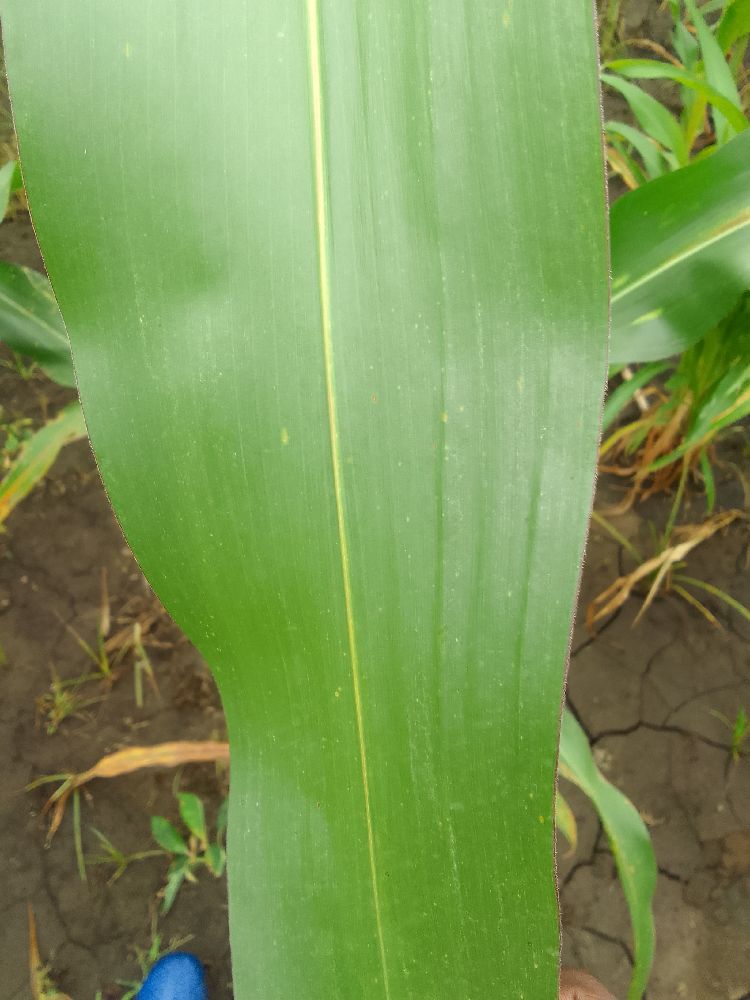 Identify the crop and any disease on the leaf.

maize, healthy
